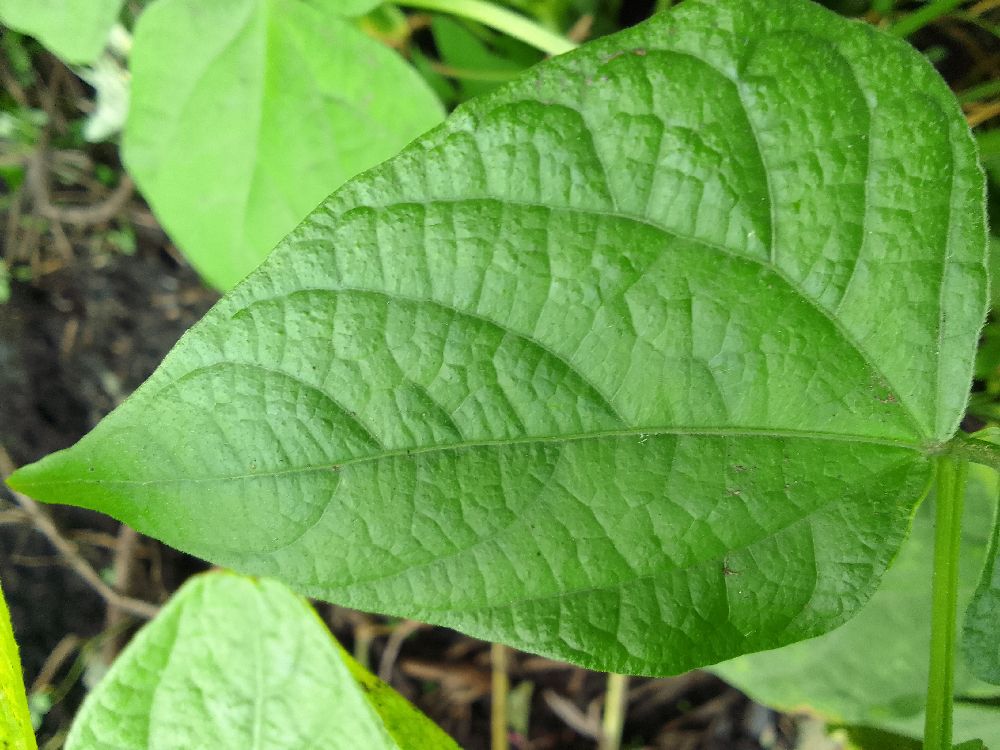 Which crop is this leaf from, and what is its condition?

common bean, healthy
